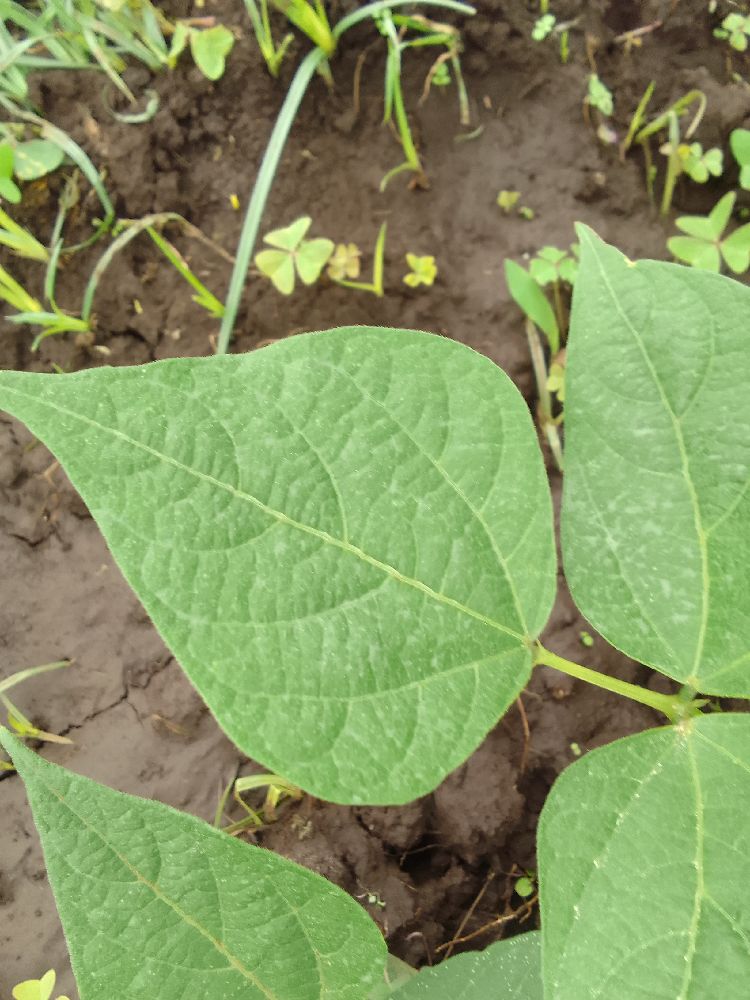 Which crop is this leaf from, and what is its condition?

common bean, healthy
